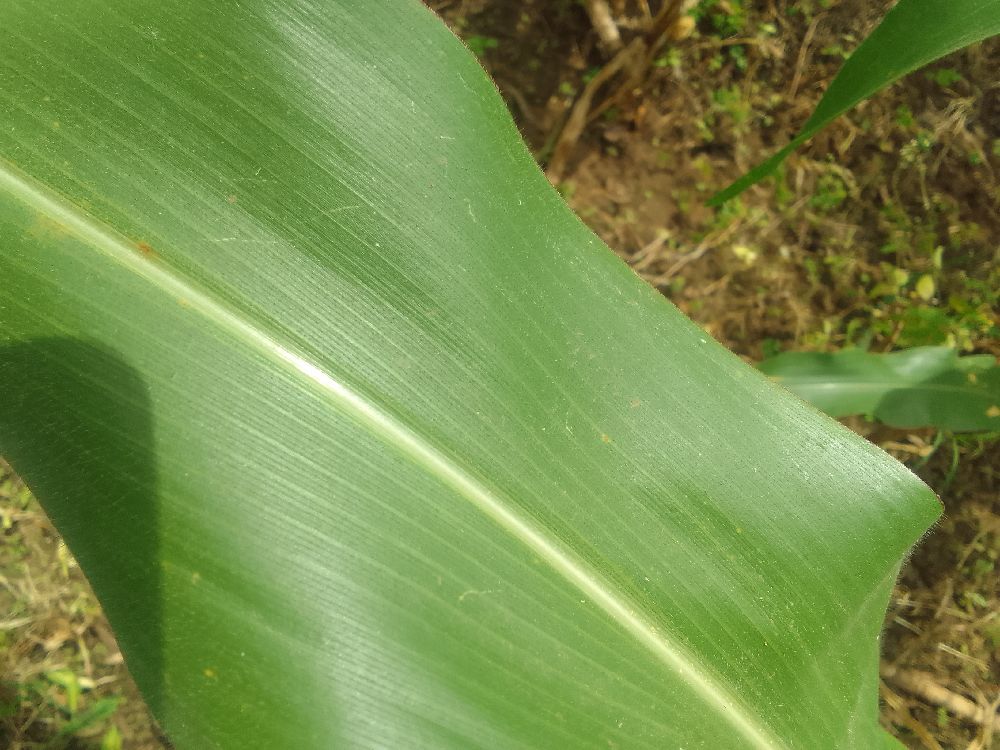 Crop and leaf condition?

maize, healthy
